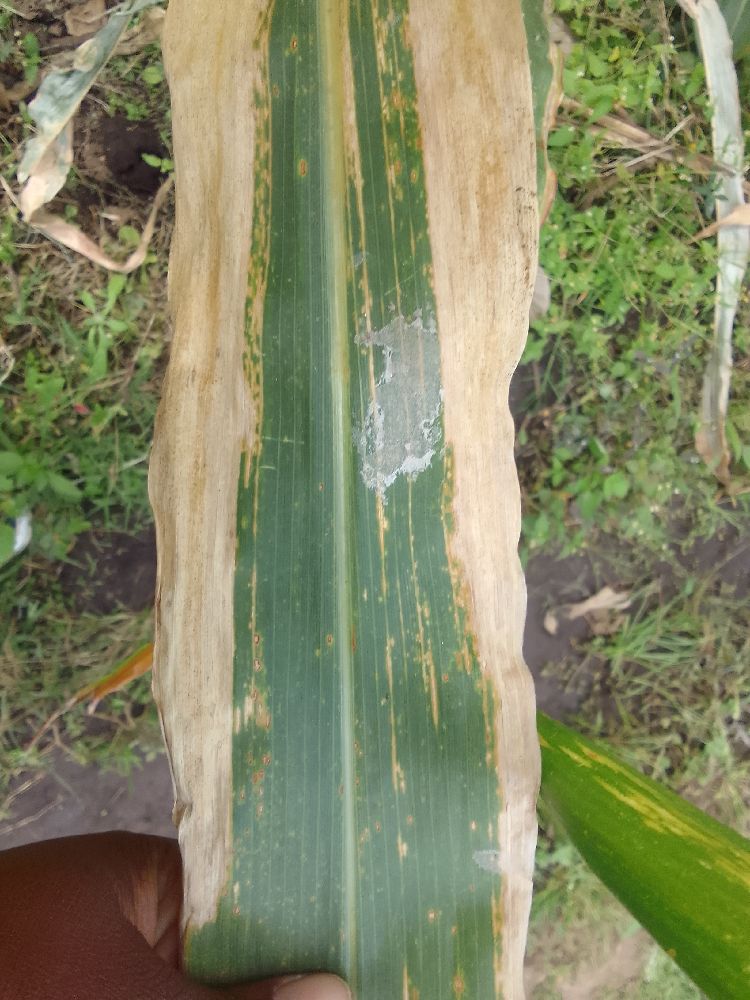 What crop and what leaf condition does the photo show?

maize, maize lethal necrosis
